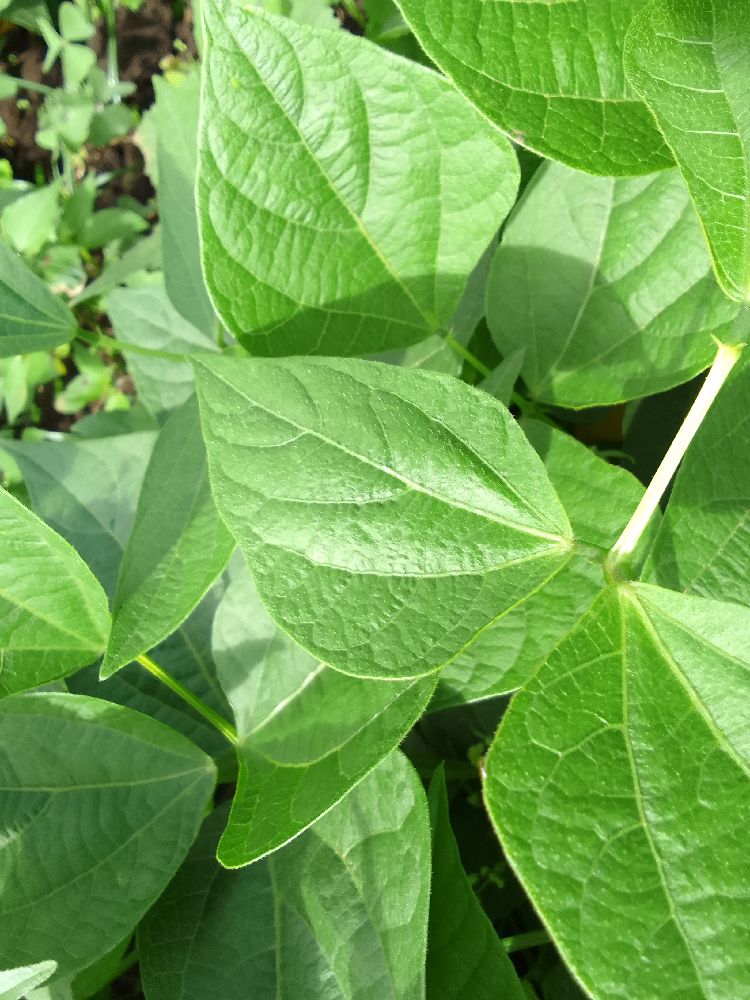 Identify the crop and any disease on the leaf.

common bean, healthy
